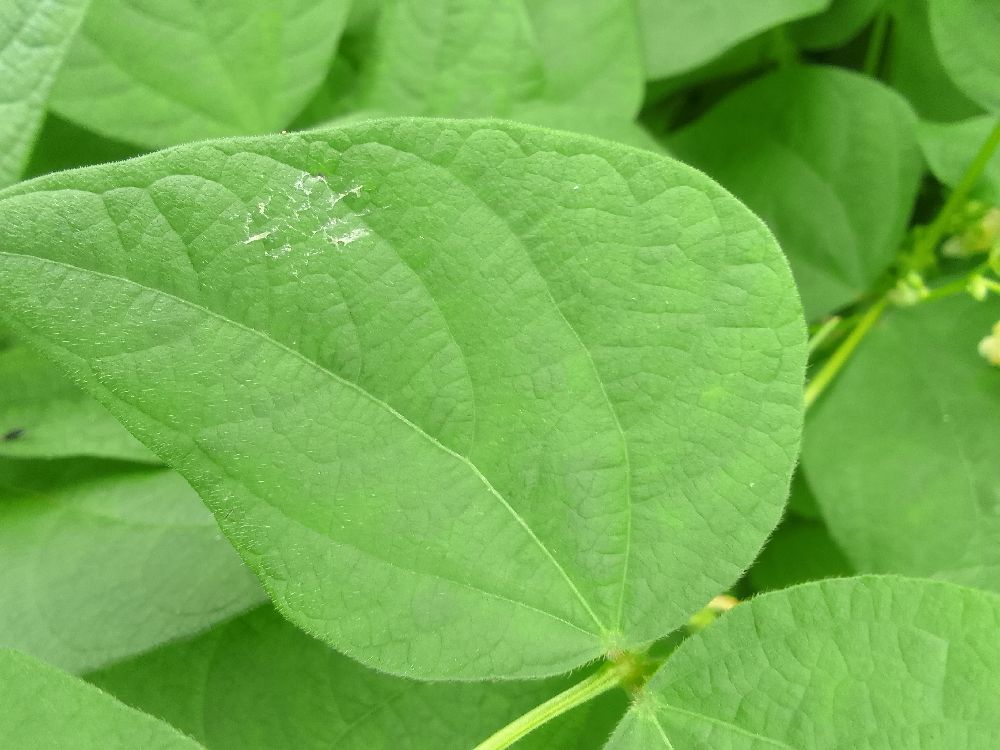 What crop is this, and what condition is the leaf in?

common bean, healthy
